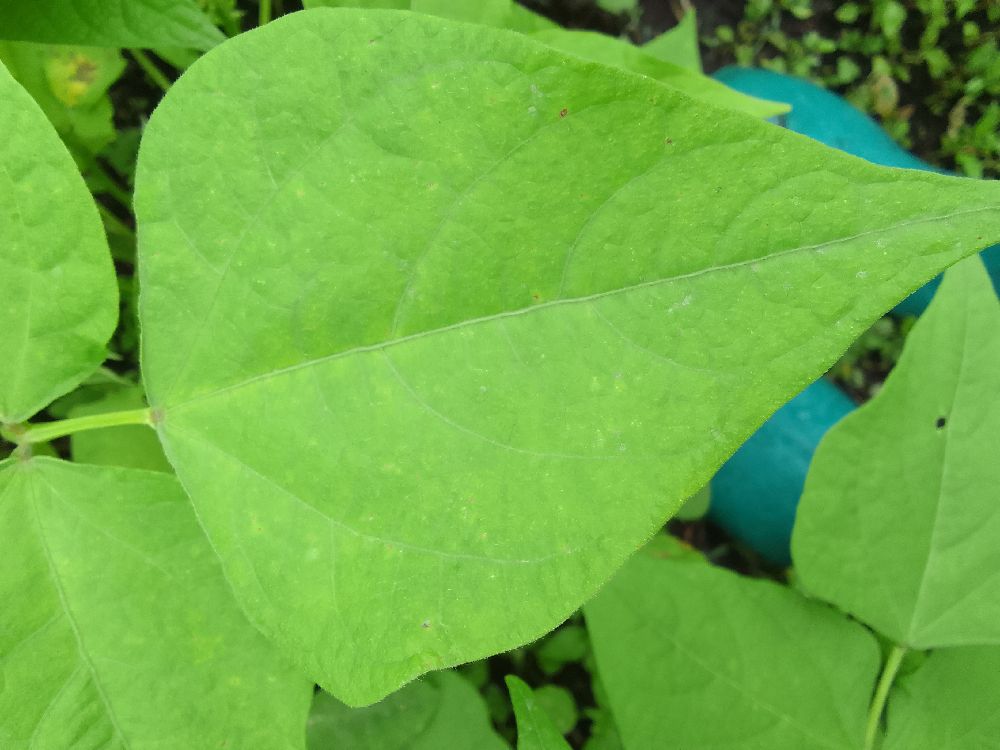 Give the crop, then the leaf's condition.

common bean, healthy
